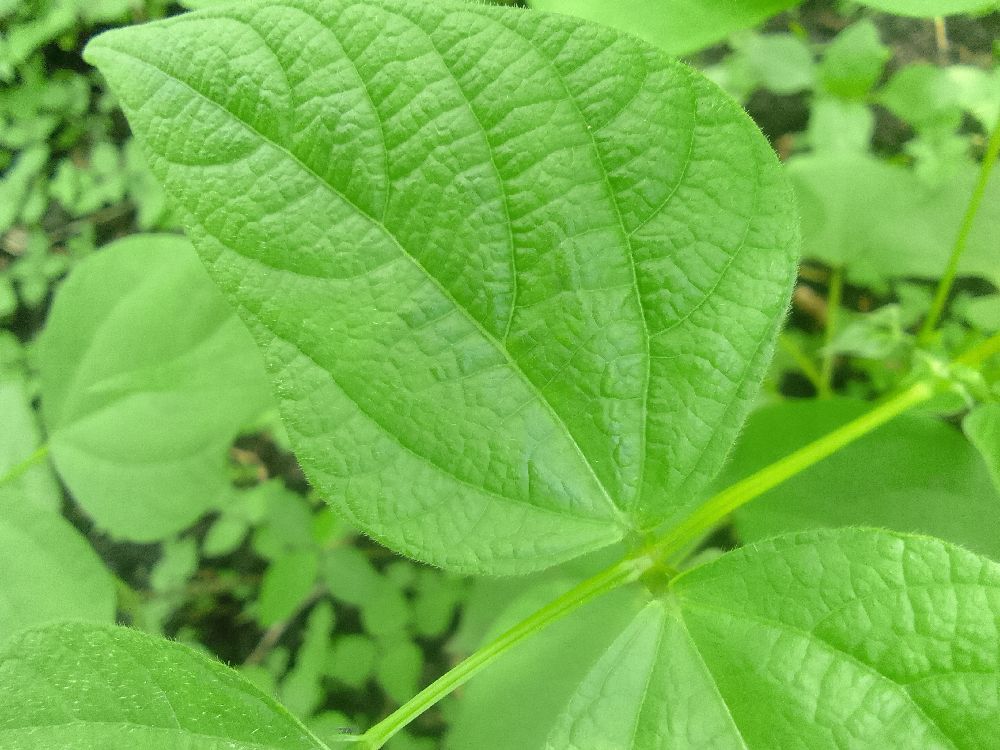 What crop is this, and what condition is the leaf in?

common bean, healthy
